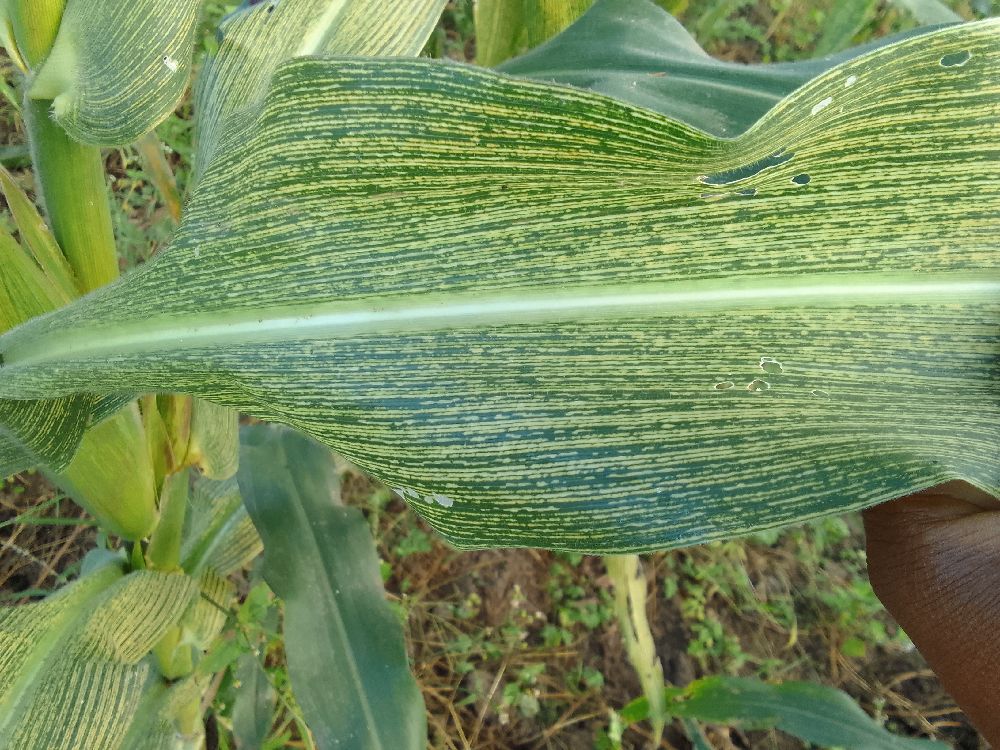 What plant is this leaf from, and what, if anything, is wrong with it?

maize, maize streak virus
